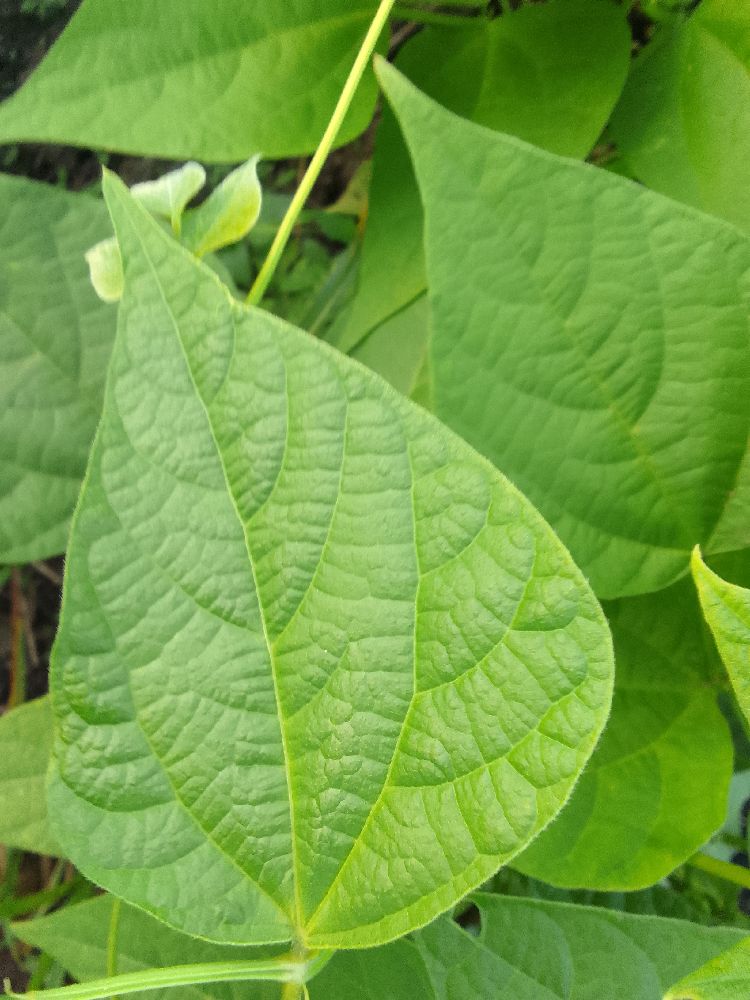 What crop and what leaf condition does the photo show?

common bean, healthy
